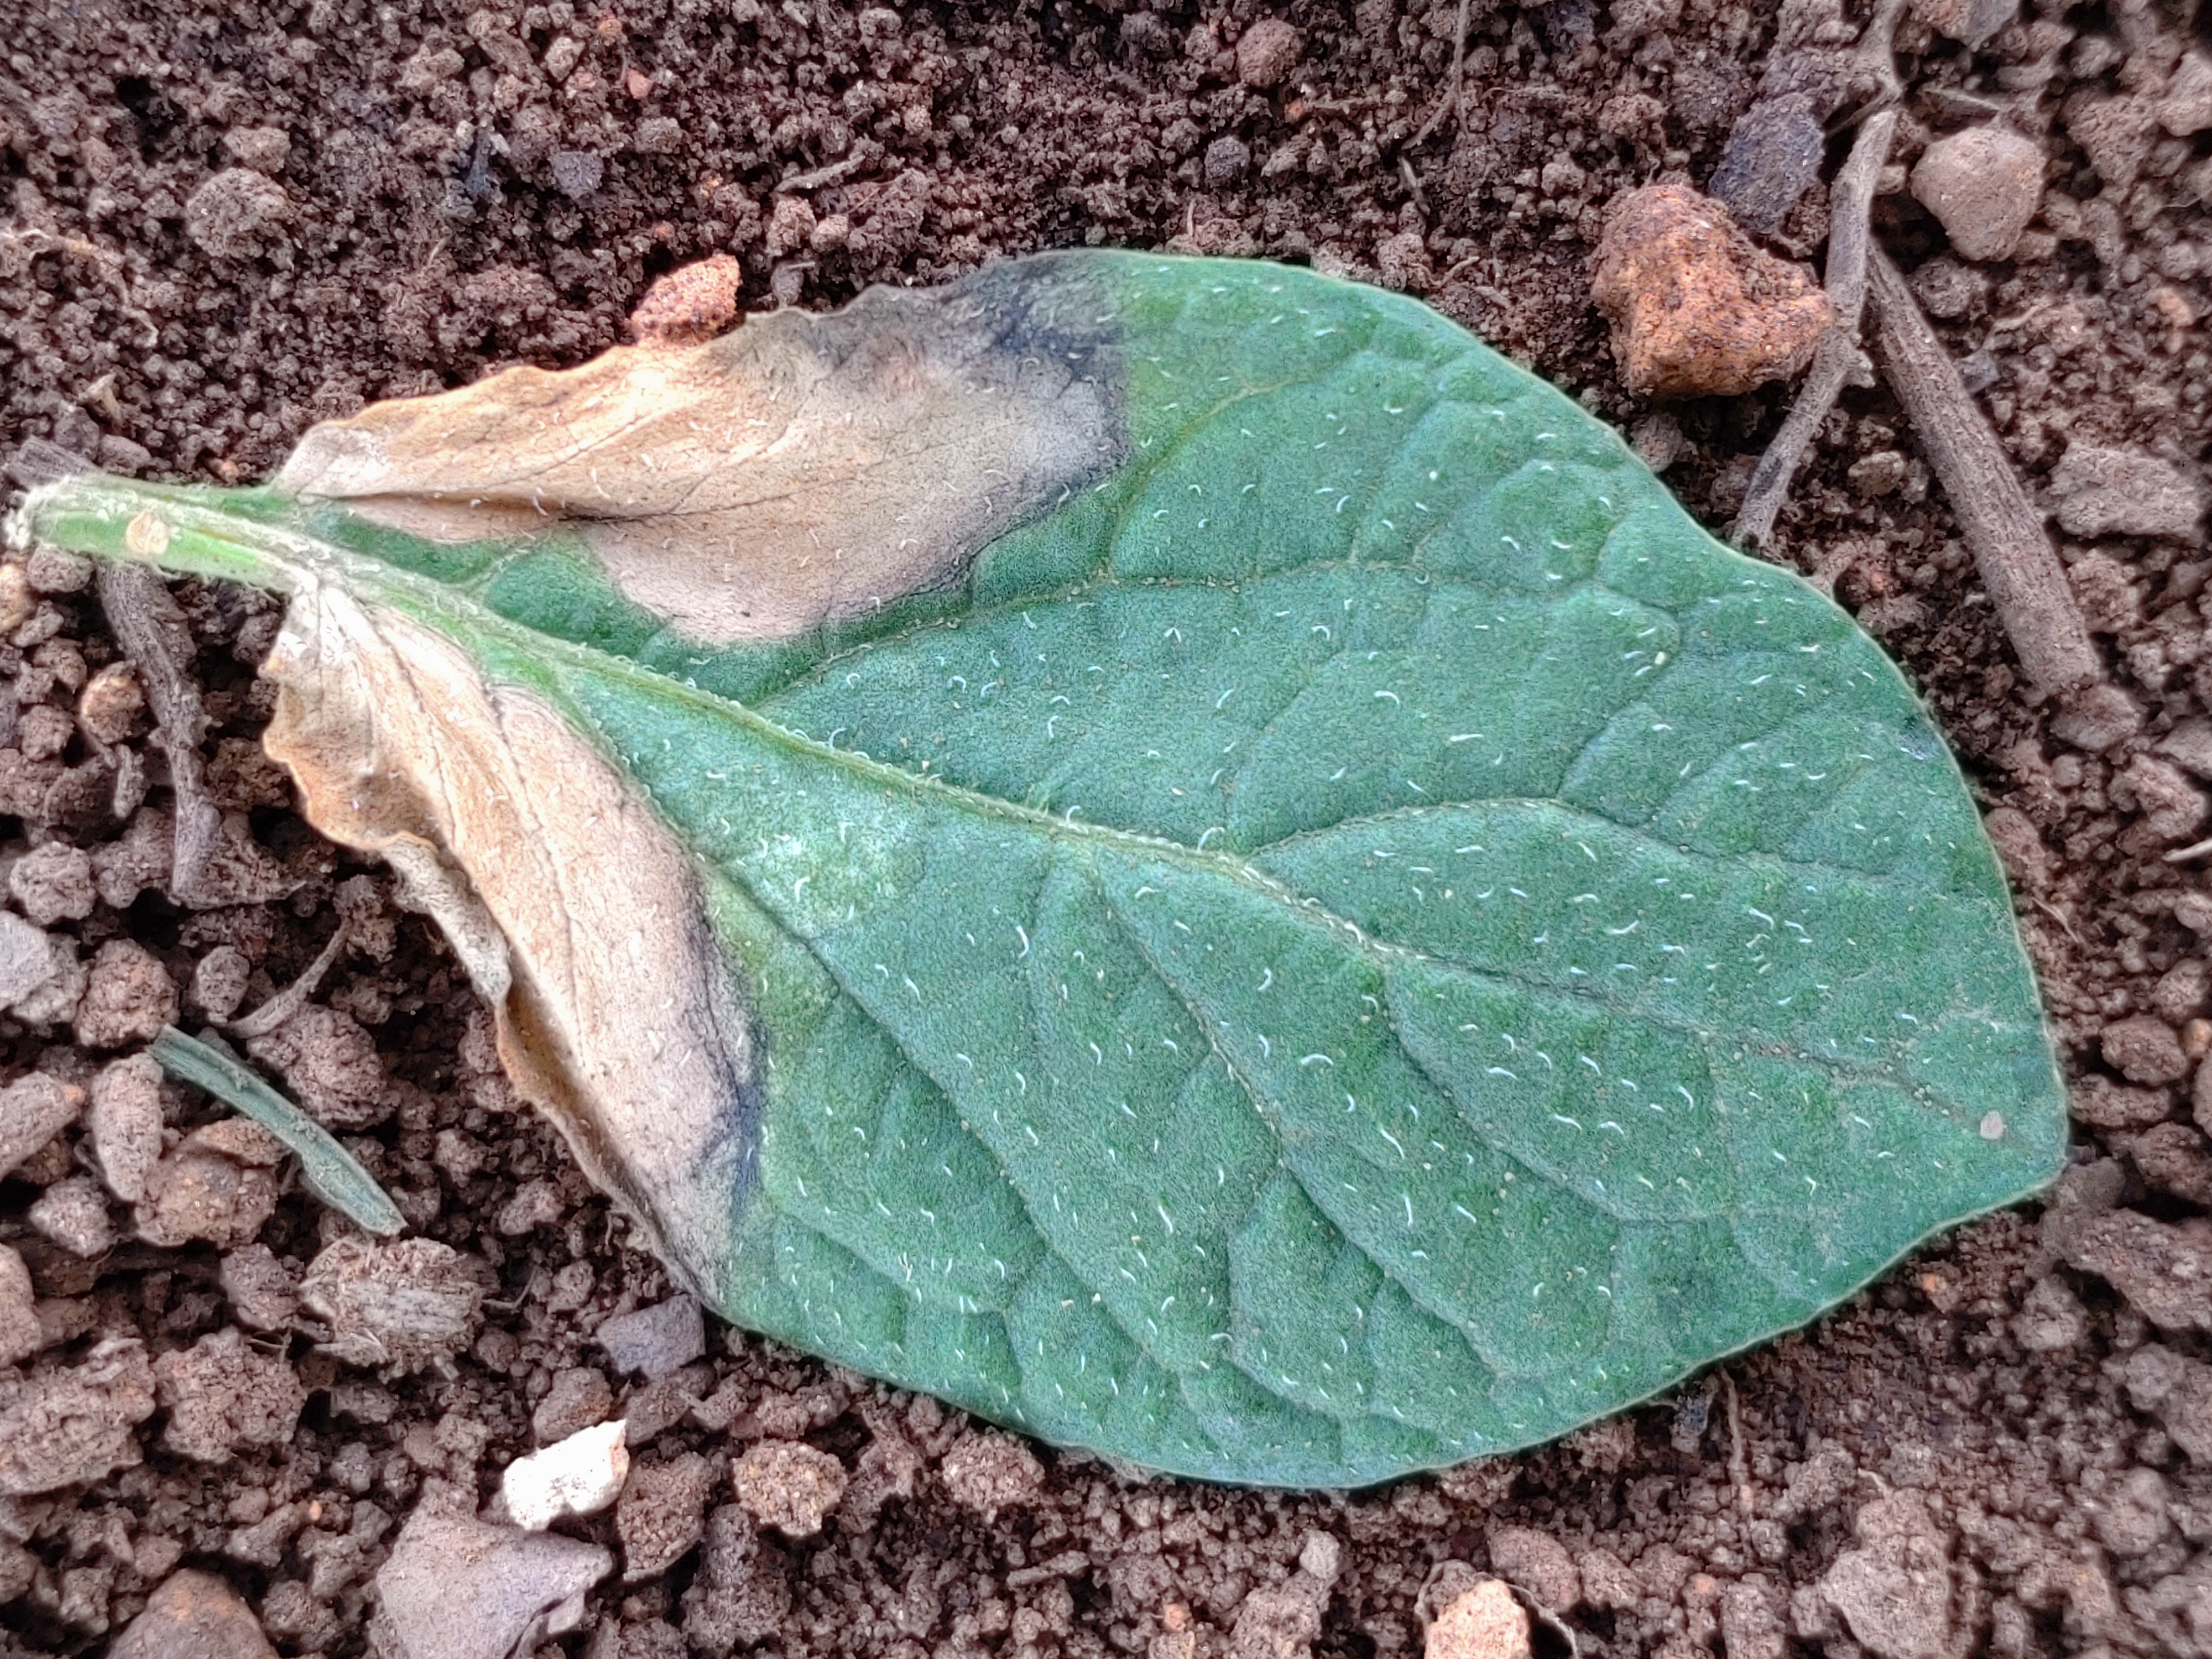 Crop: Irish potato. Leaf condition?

early blight
